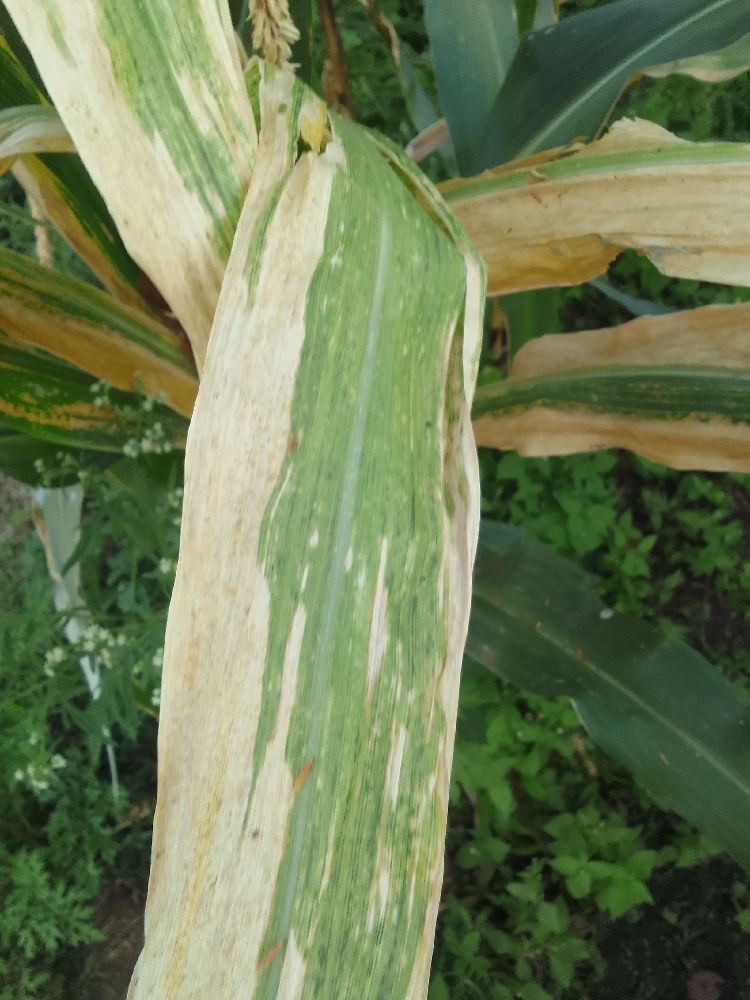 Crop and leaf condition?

maize, maize lethal necrosis
